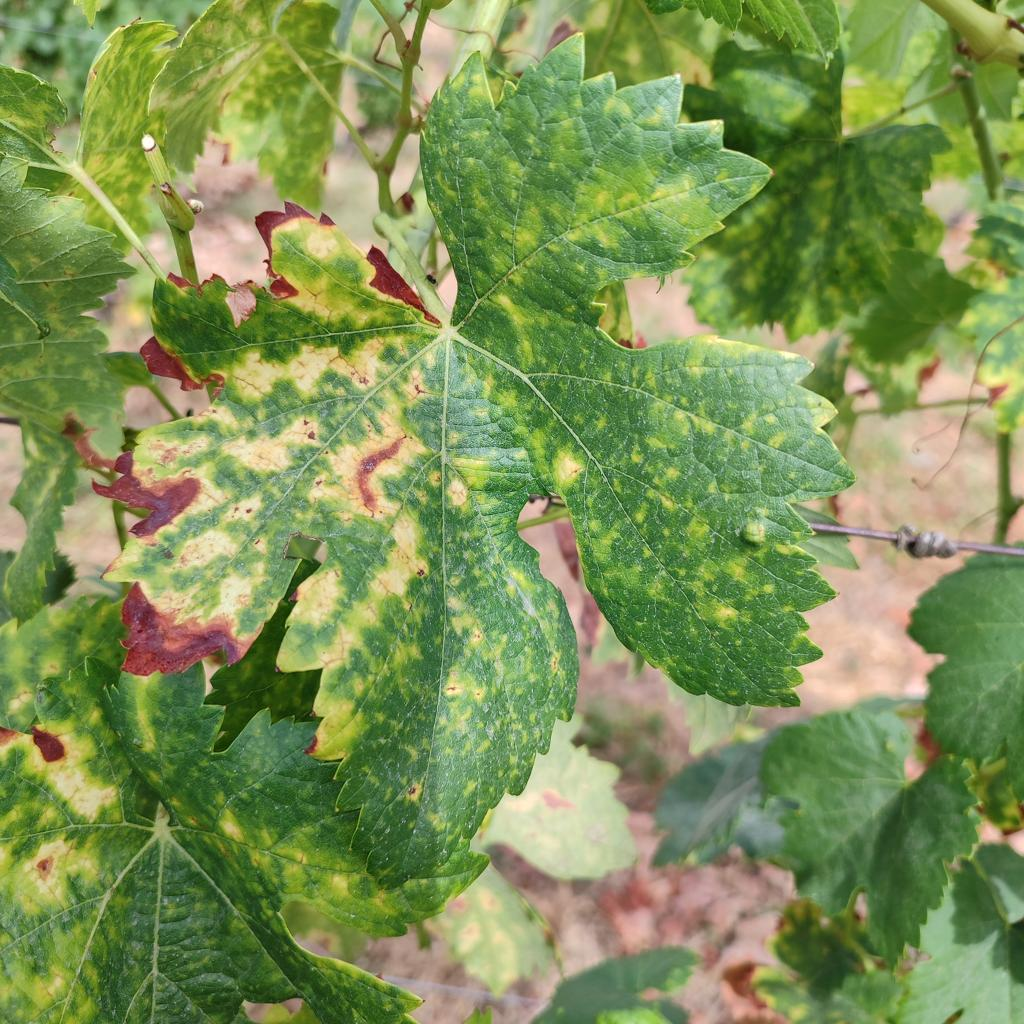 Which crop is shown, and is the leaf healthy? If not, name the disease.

grapevine, esca complex
